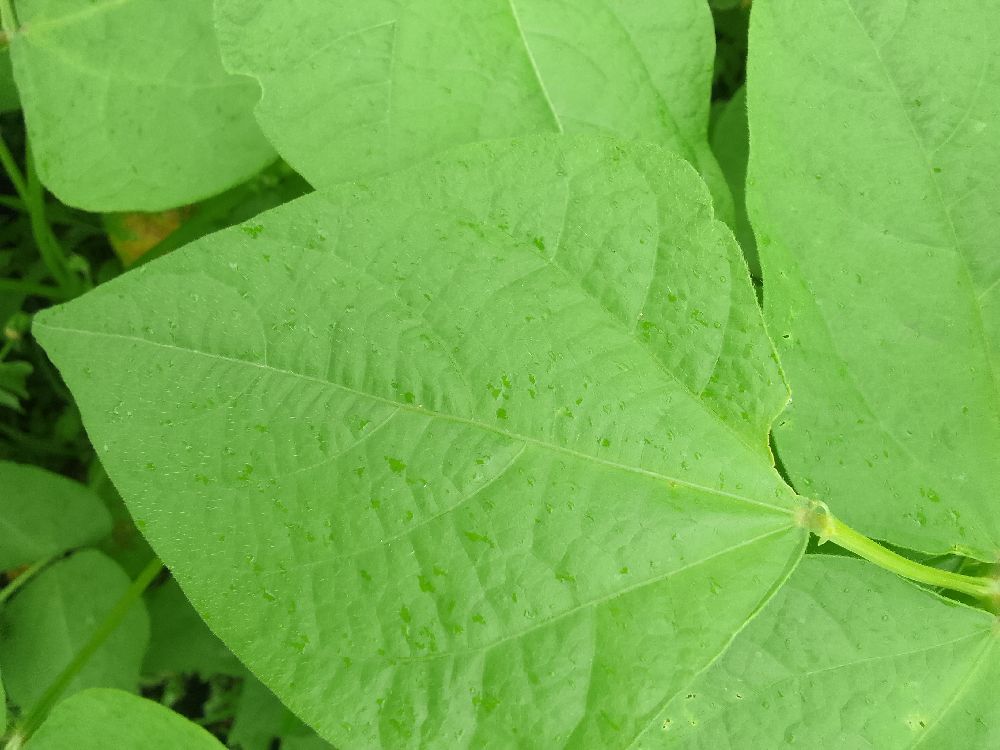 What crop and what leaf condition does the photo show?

common bean, healthy
